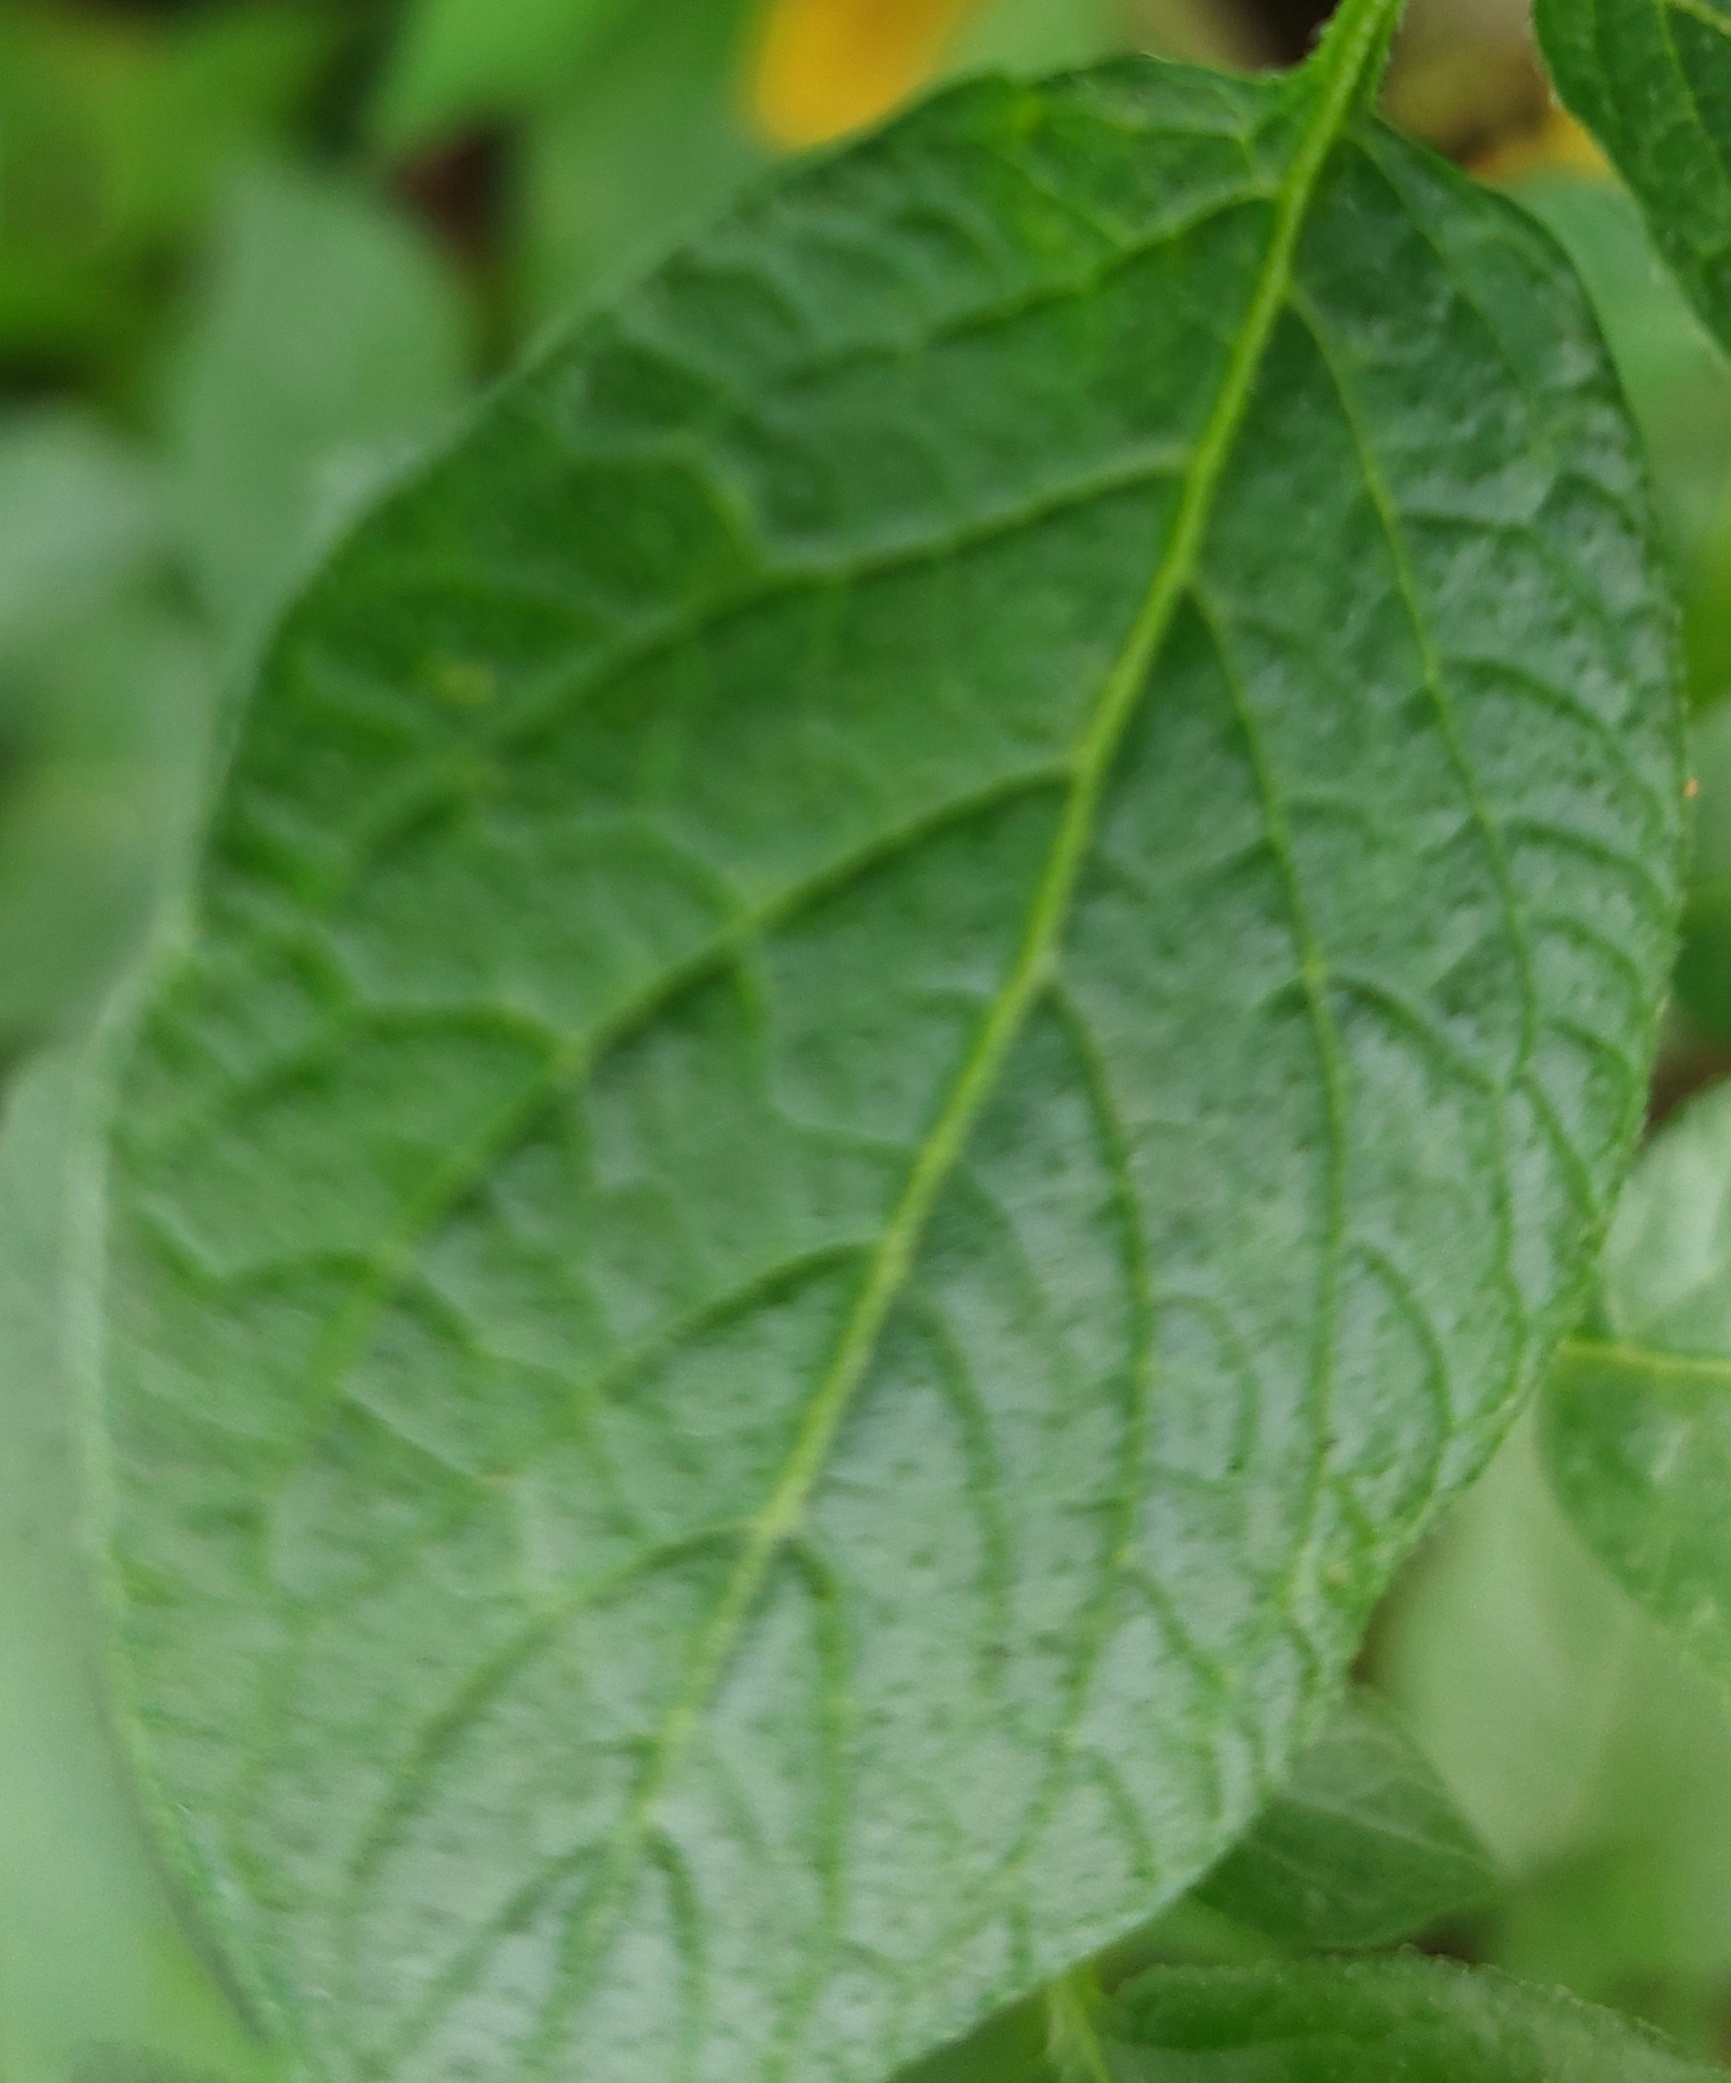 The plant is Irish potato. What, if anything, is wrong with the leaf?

healthy
